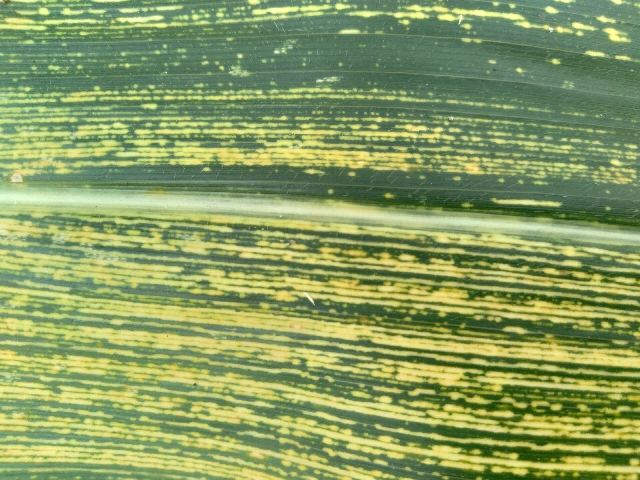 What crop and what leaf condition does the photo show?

maize, maize streak virus
